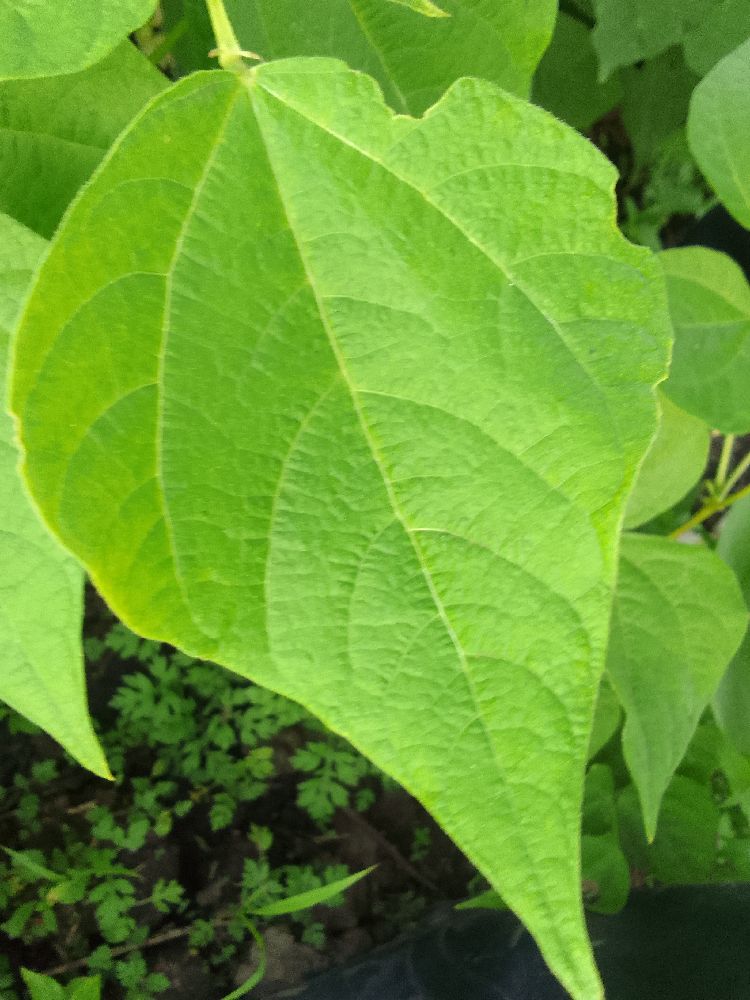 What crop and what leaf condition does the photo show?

common bean, healthy
